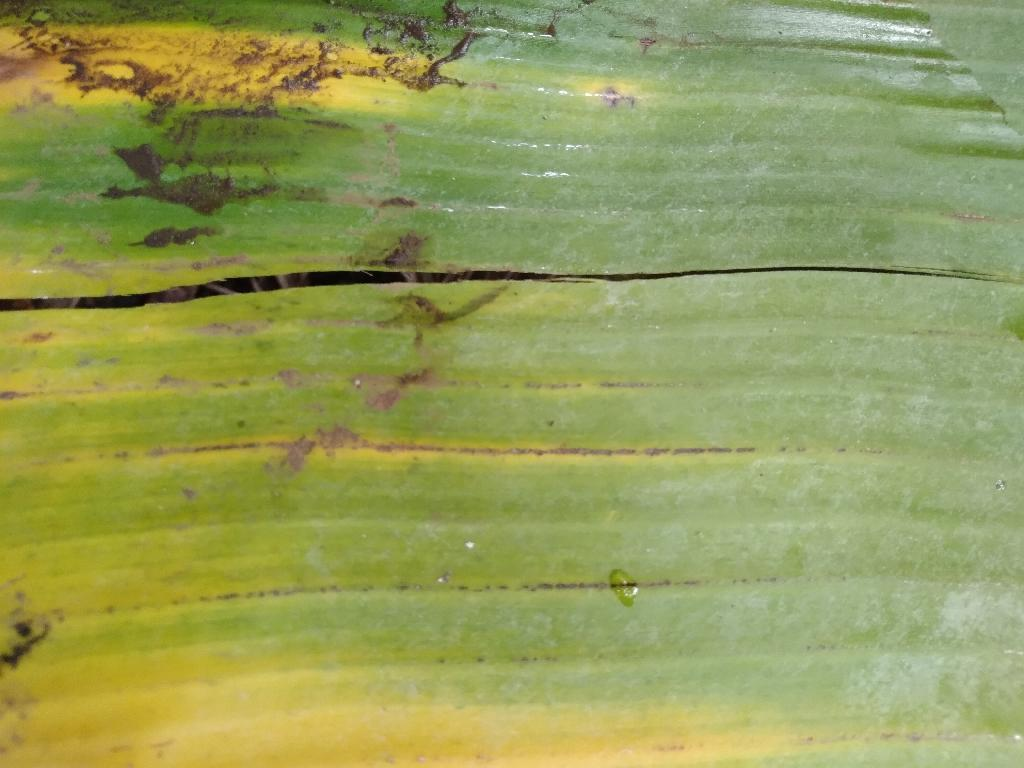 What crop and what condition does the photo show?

banana, fusarium wilt race 1
